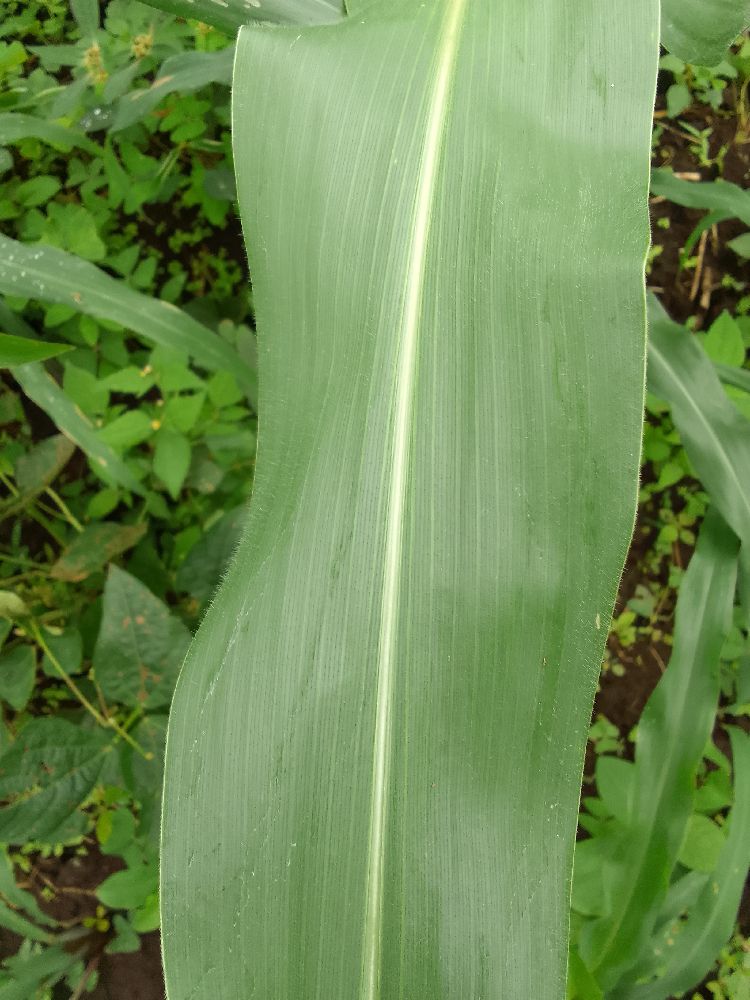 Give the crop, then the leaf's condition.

maize, healthy
